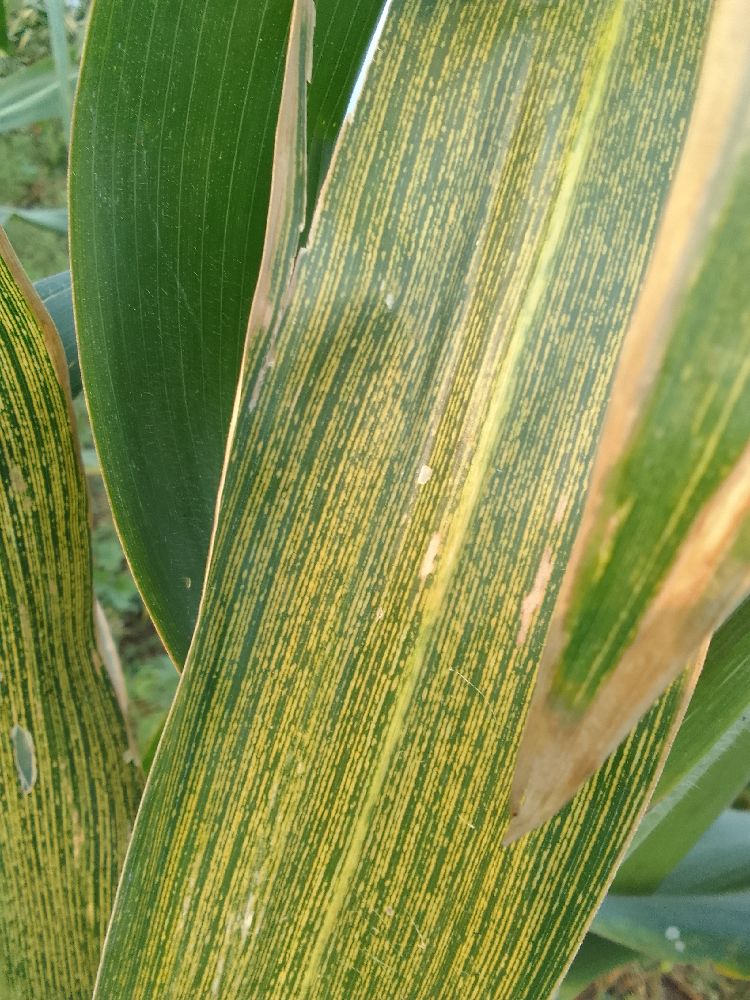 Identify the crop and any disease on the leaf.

maize, maize streak virus
